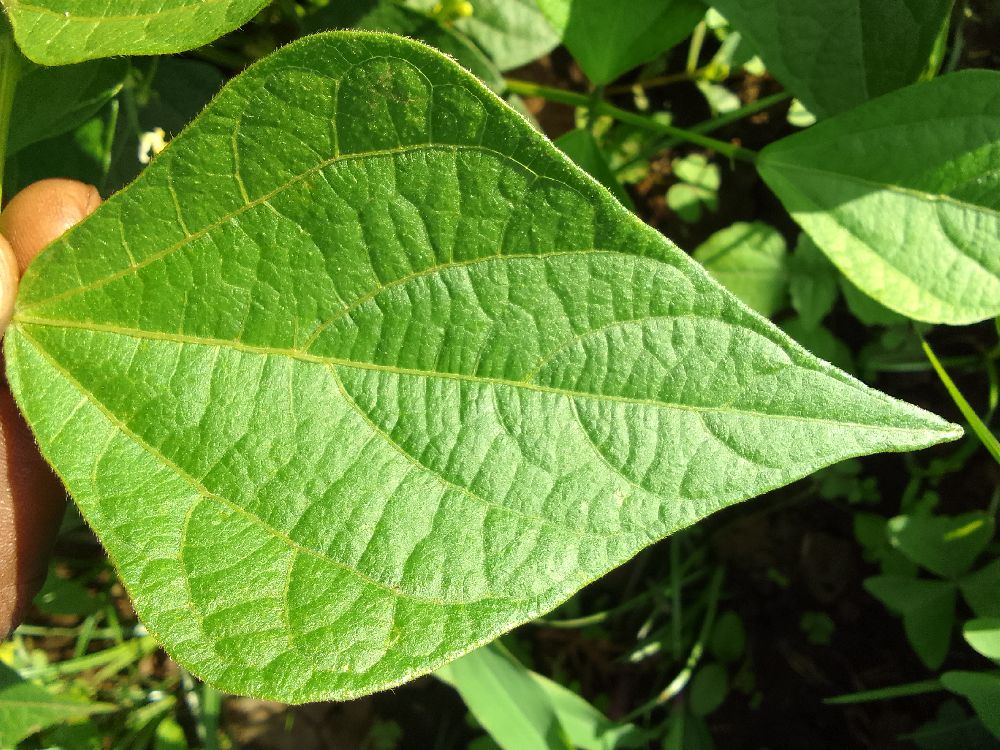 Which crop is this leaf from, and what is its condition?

common bean, healthy
